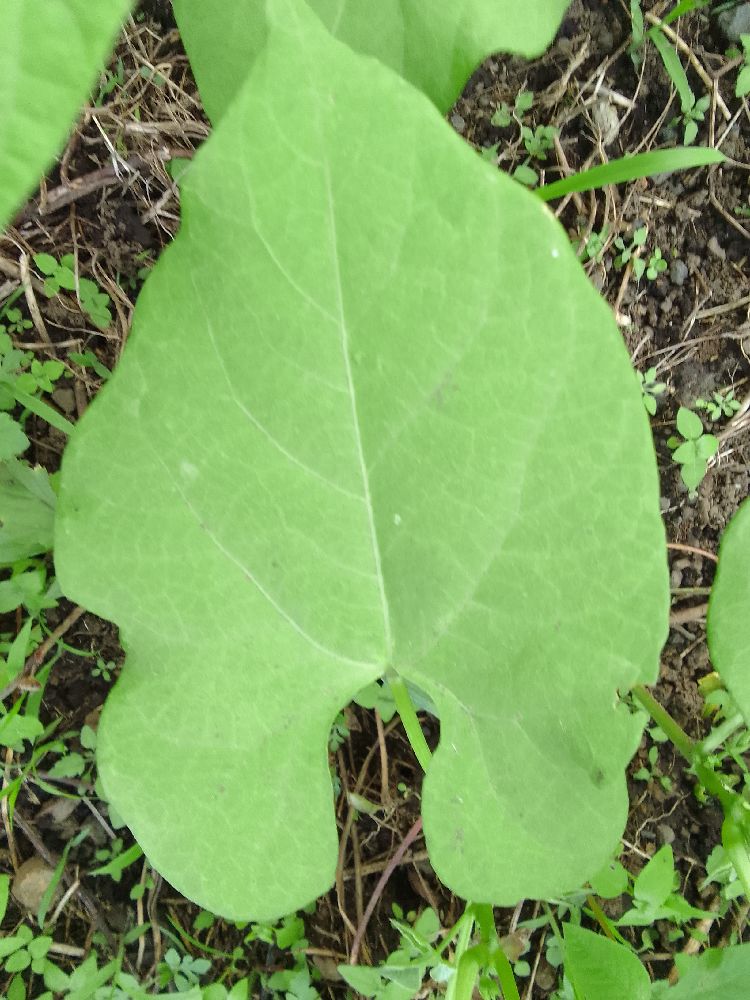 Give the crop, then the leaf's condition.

common bean, healthy
